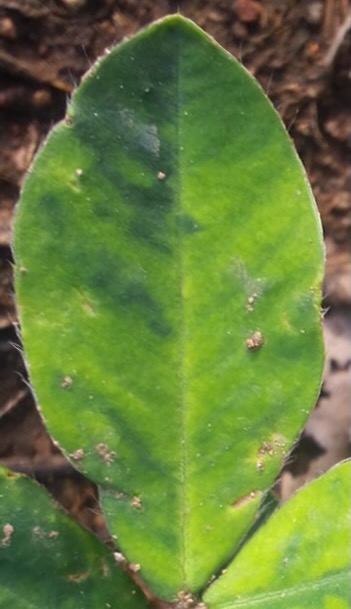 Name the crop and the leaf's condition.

peanut, groundnut rosette virus
